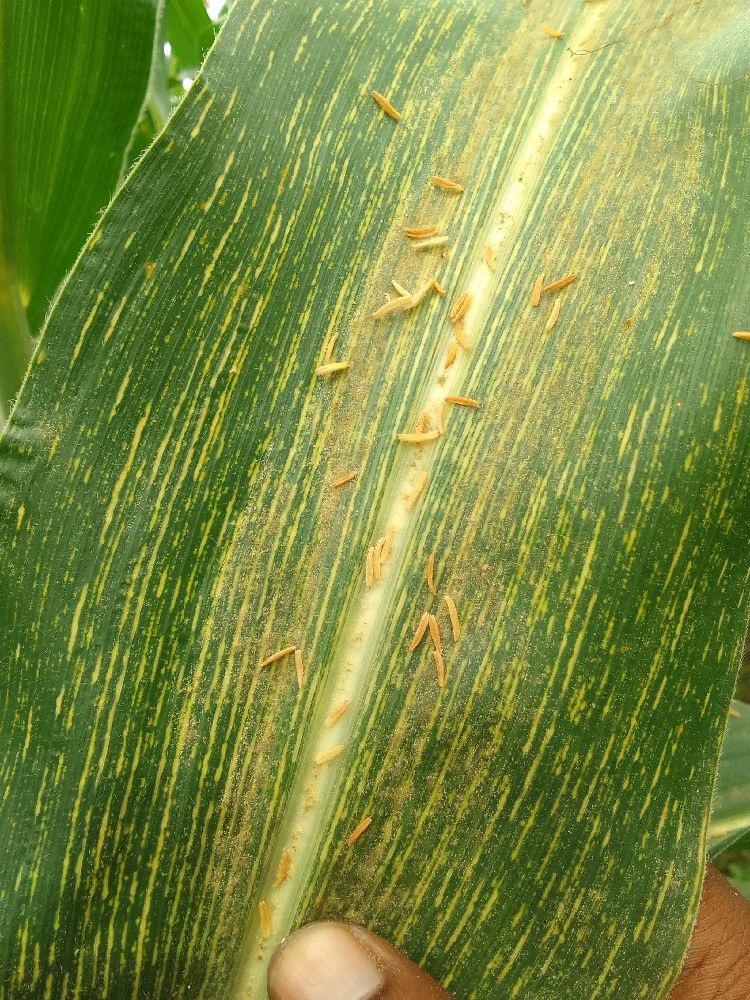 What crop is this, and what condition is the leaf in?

maize, maize streak virus
